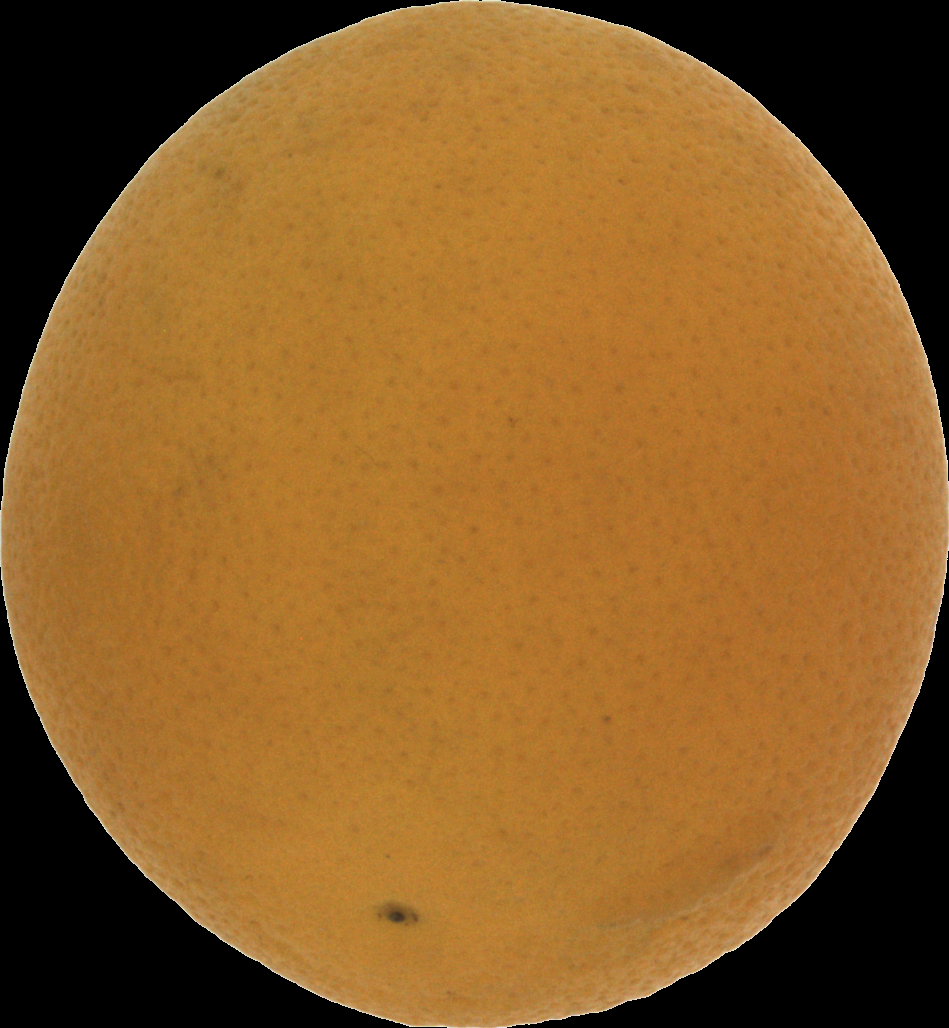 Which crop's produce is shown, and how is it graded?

orange, bad
